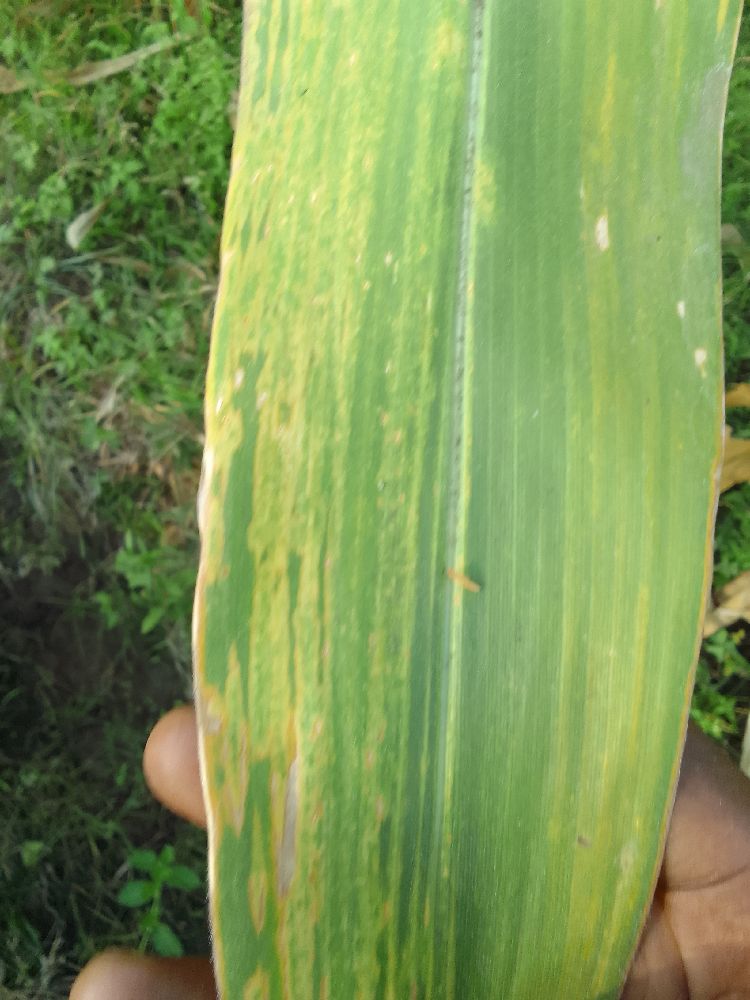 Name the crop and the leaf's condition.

maize, maize lethal necrosis
